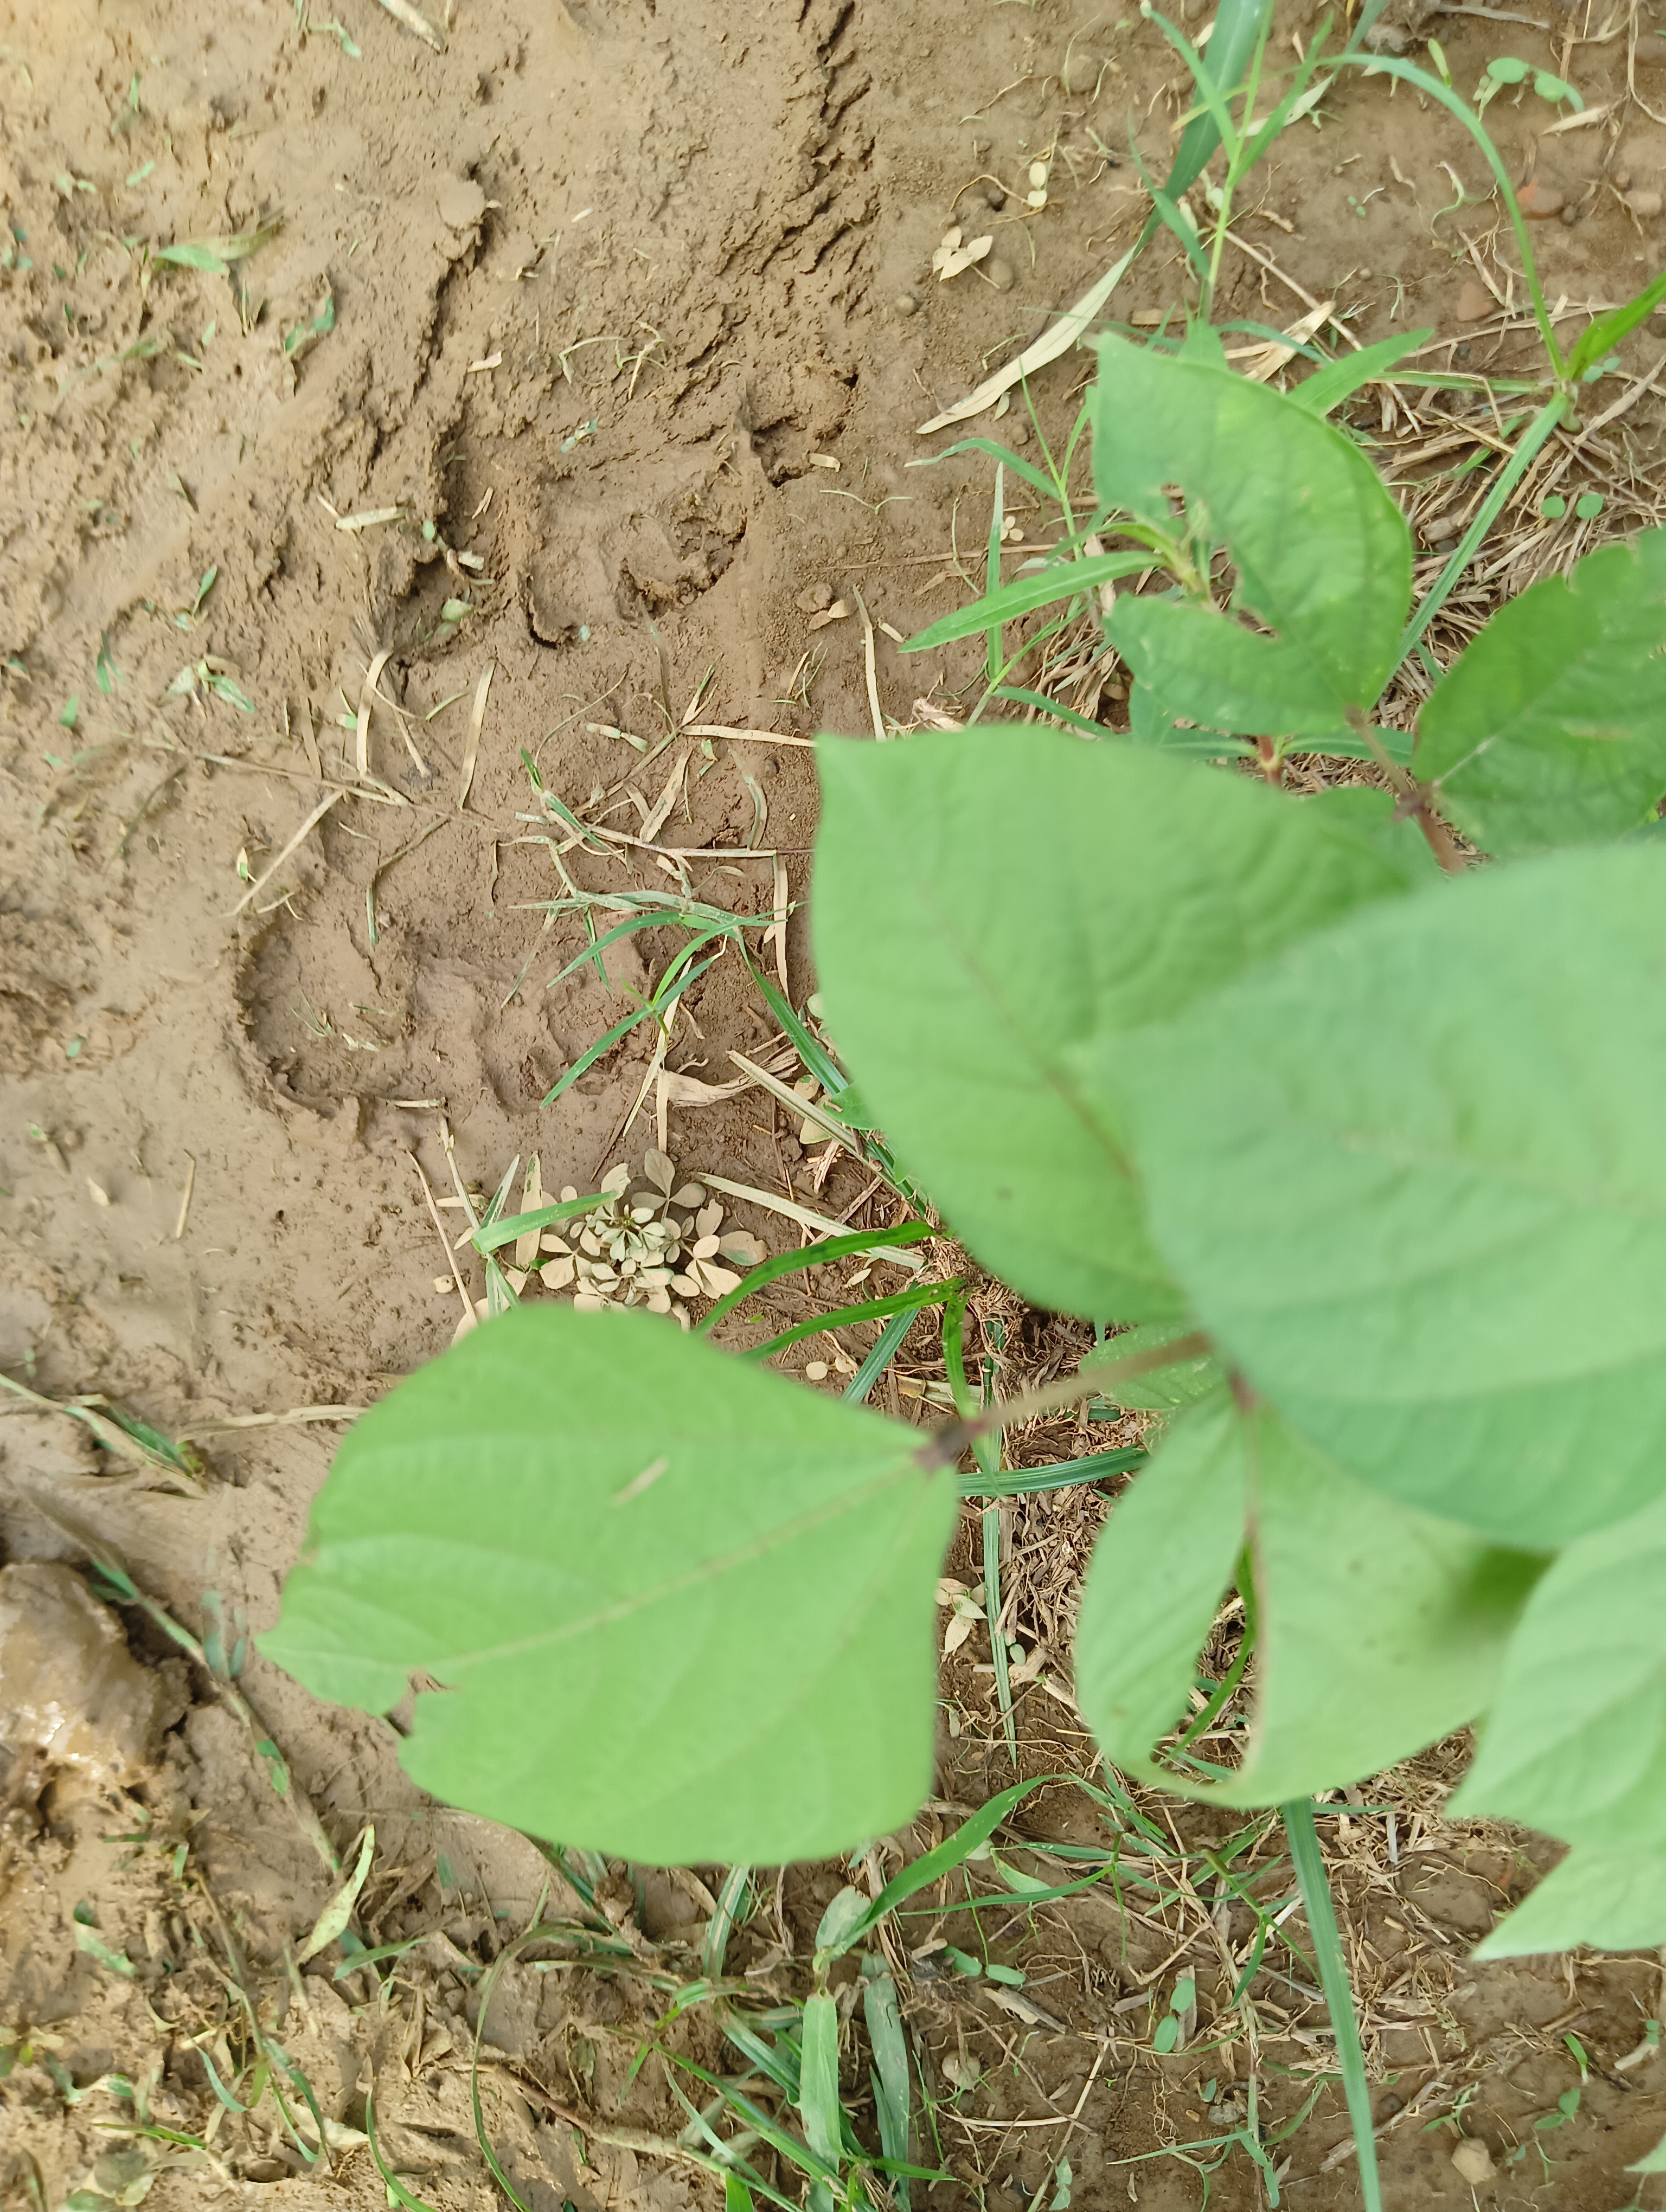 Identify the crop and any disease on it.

mungbean, healthy
